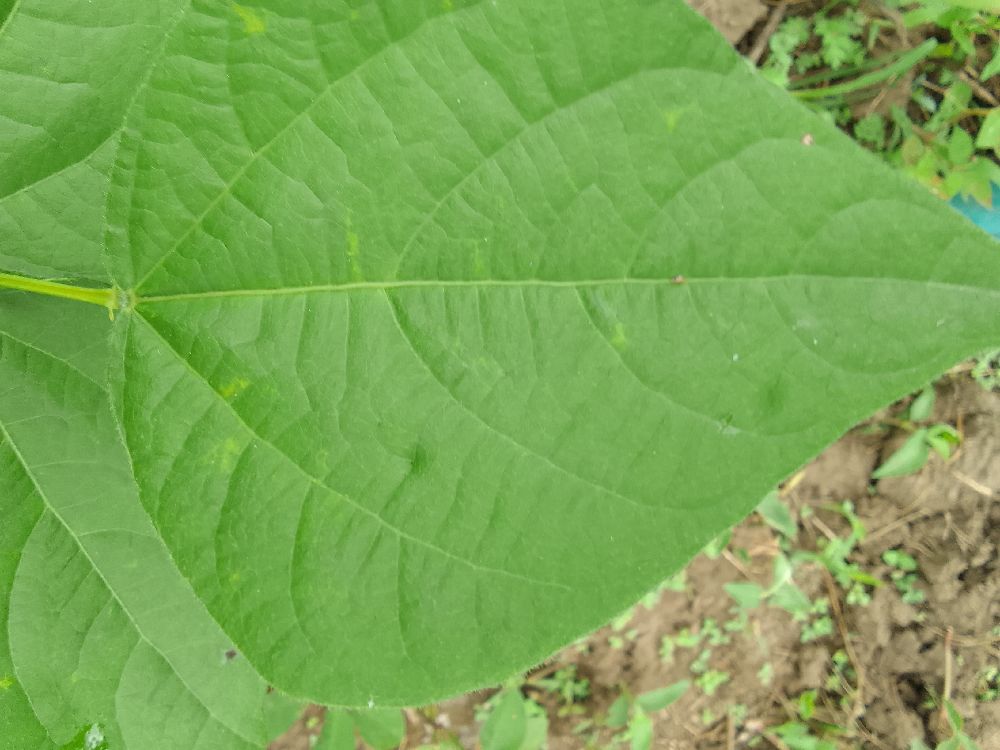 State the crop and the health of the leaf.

common bean, healthy
